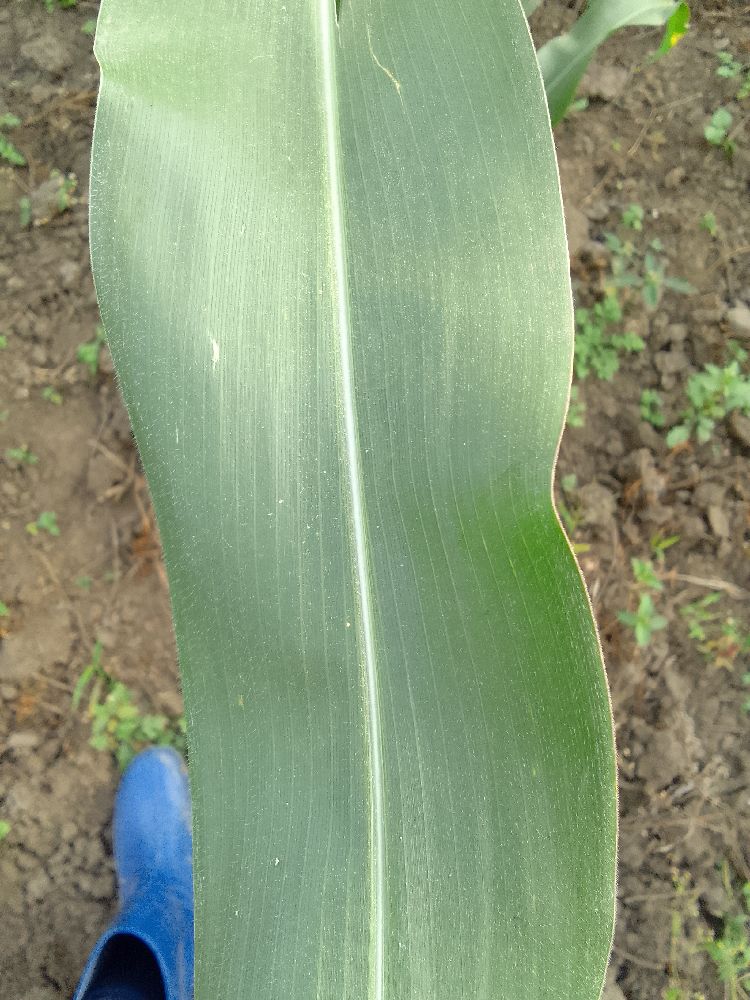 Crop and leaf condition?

maize, healthy
